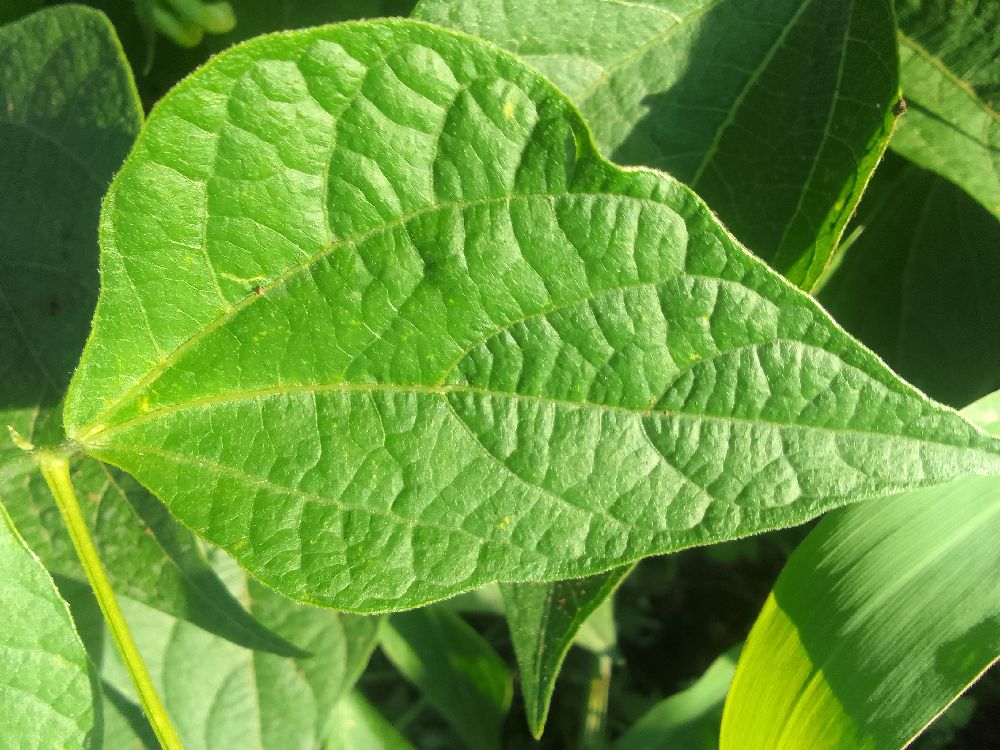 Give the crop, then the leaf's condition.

common bean, healthy
